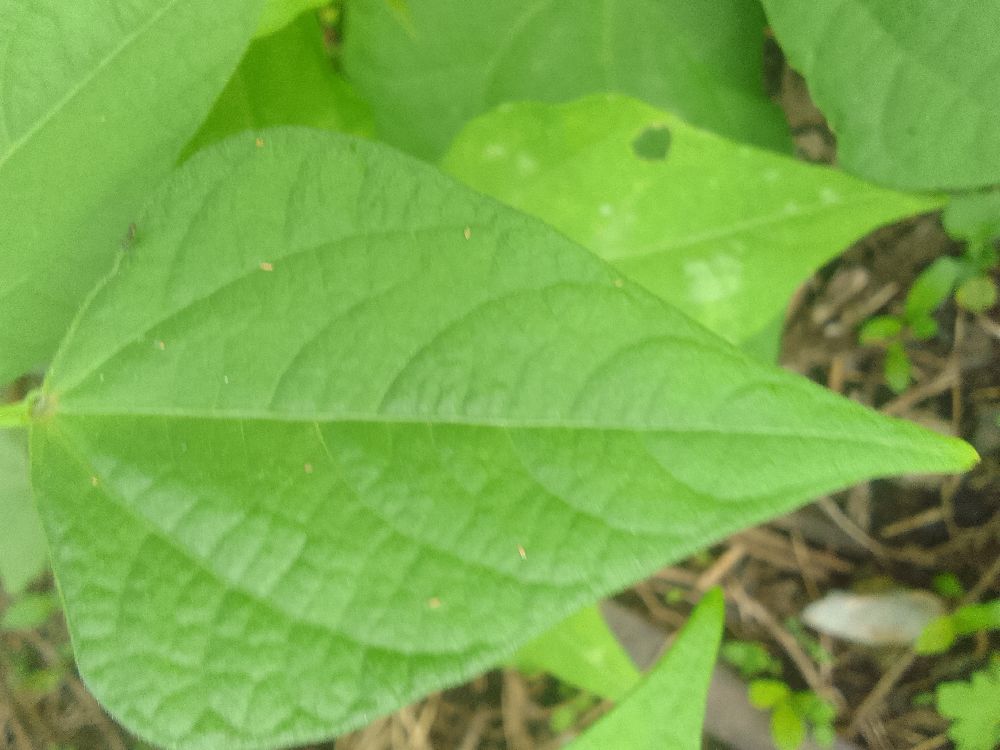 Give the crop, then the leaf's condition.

common bean, healthy
